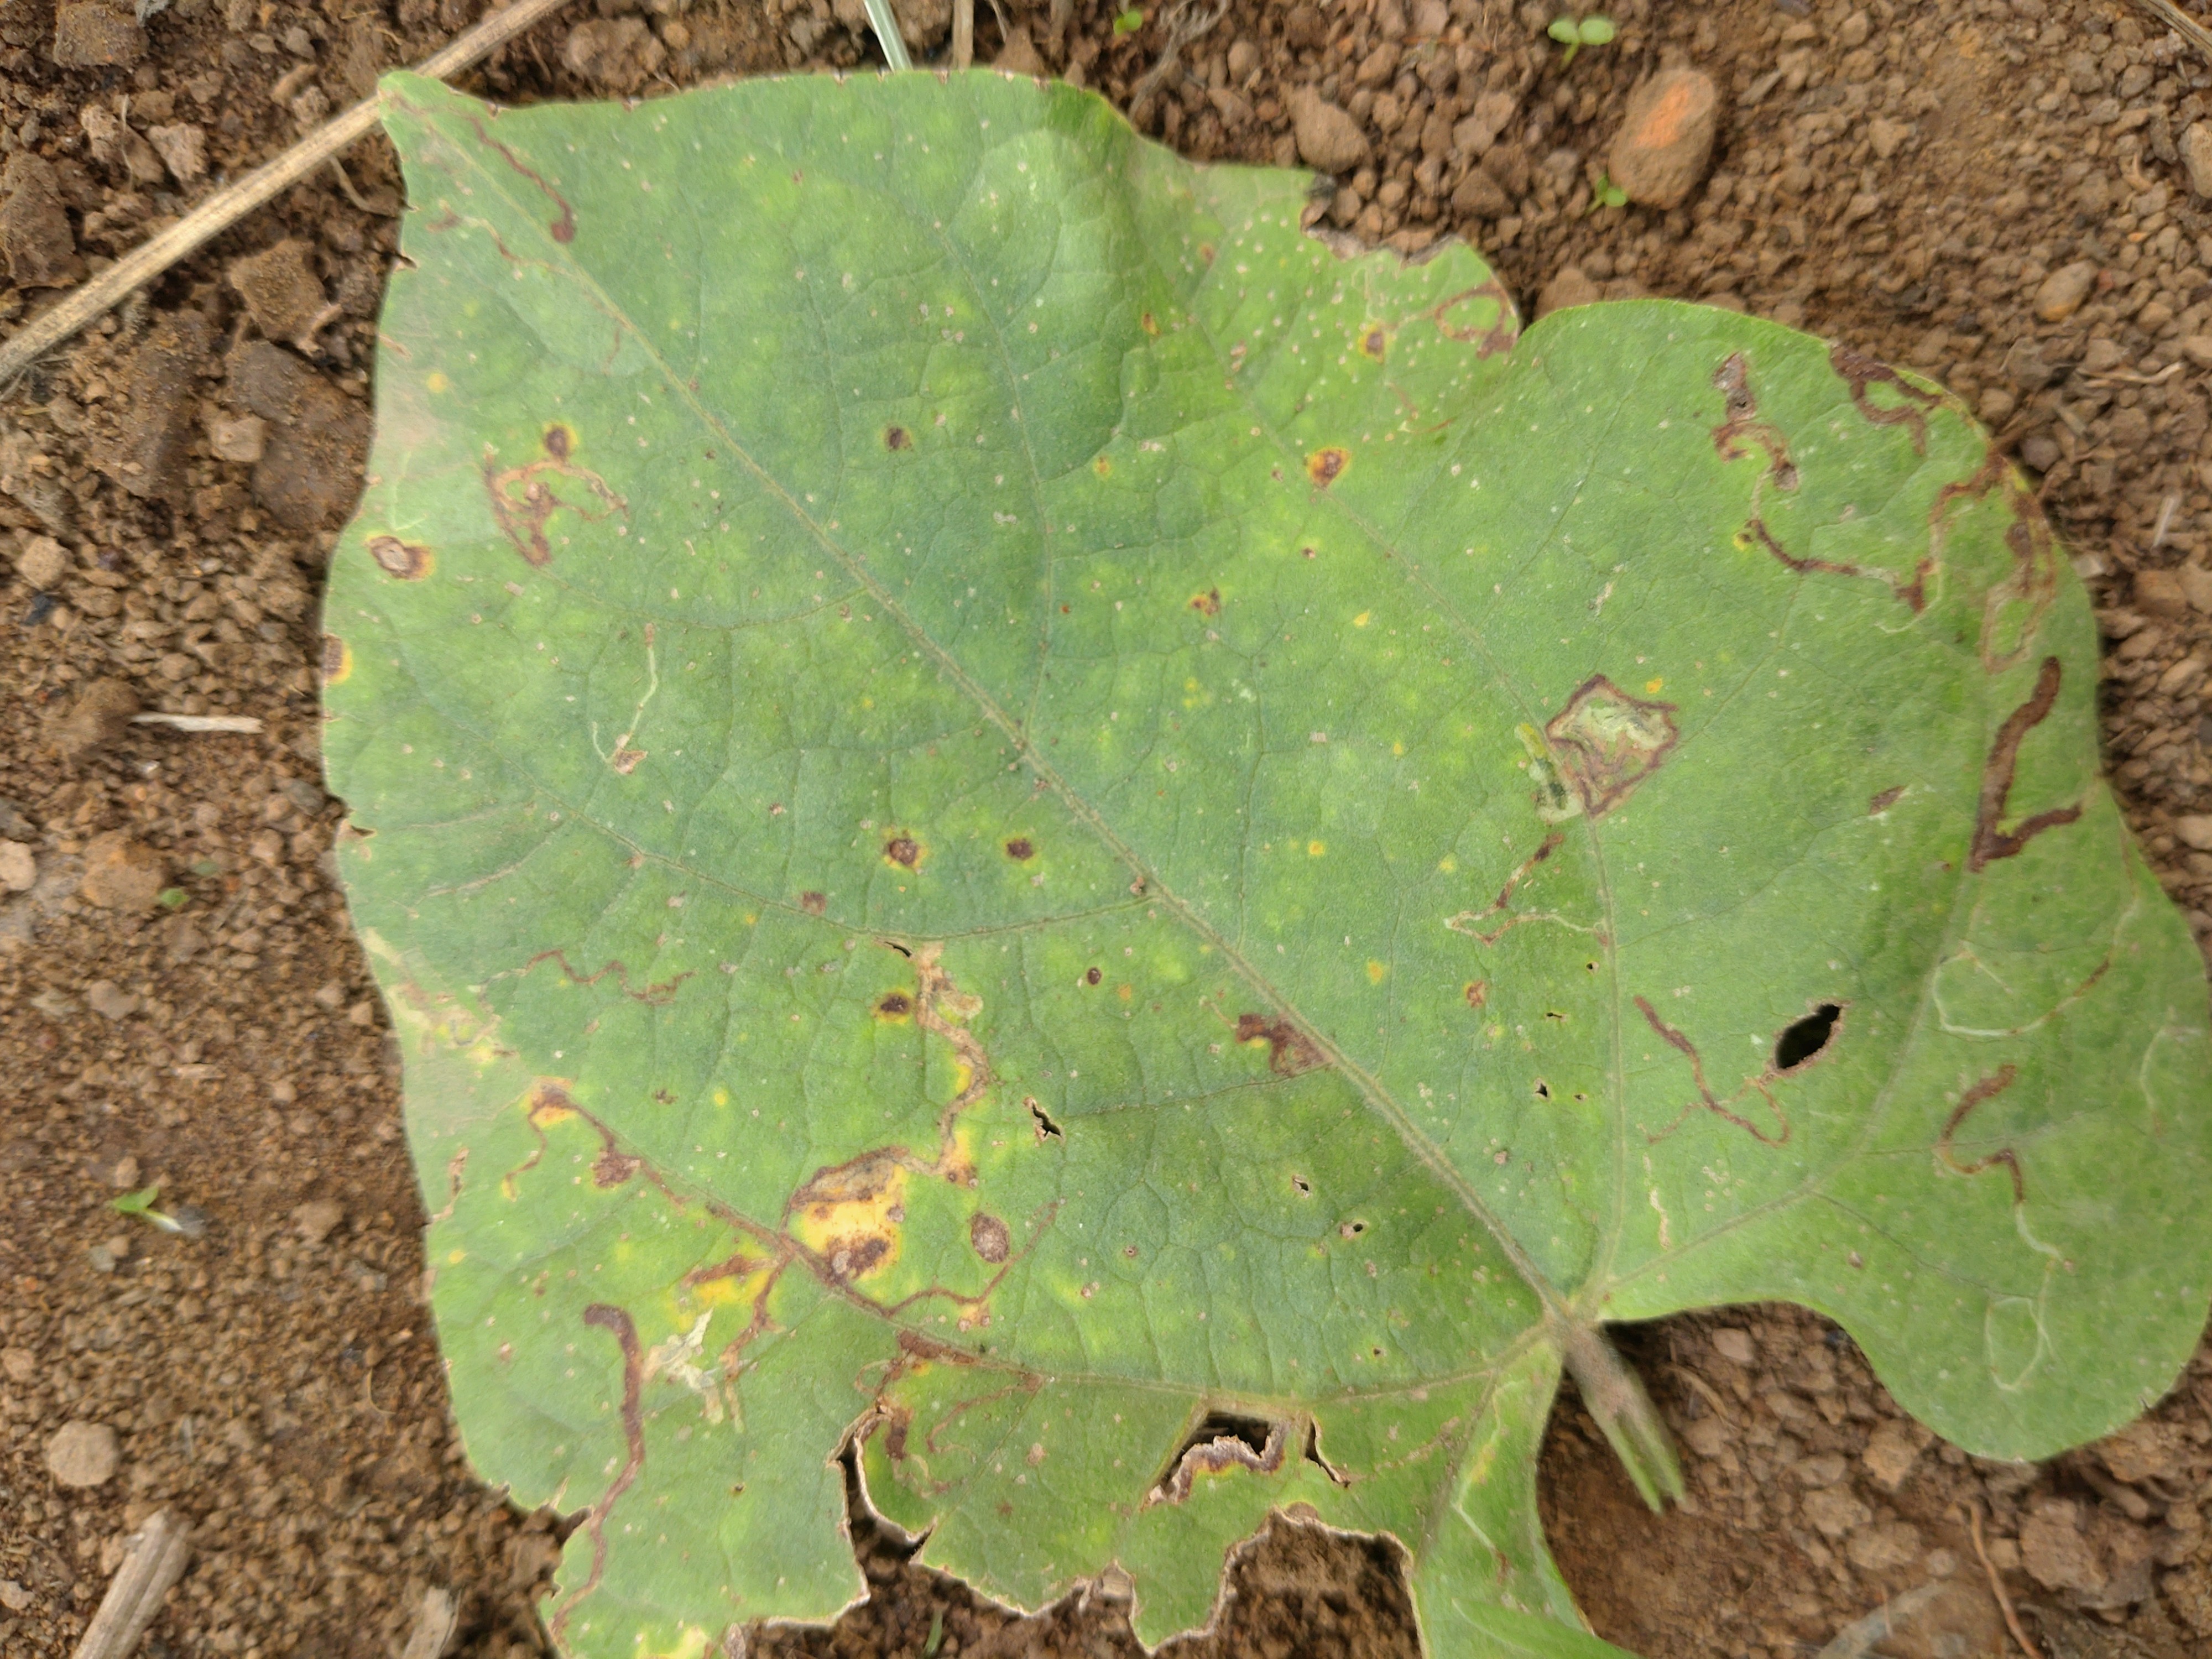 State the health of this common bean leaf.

rust
